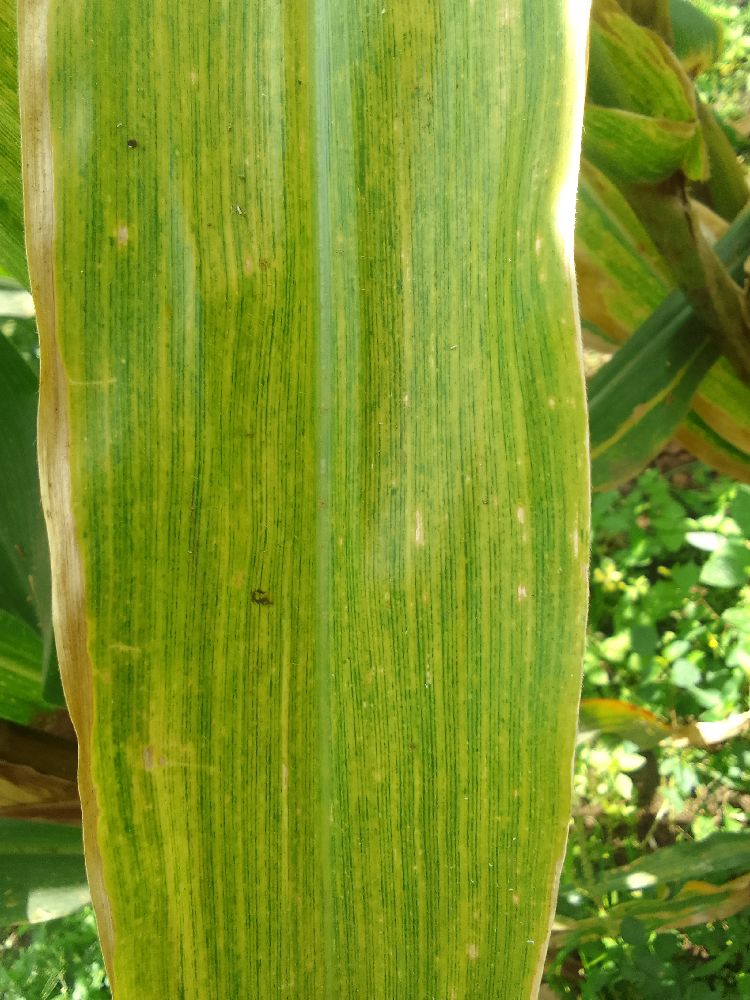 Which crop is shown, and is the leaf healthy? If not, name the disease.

maize, maize lethal necrosis
